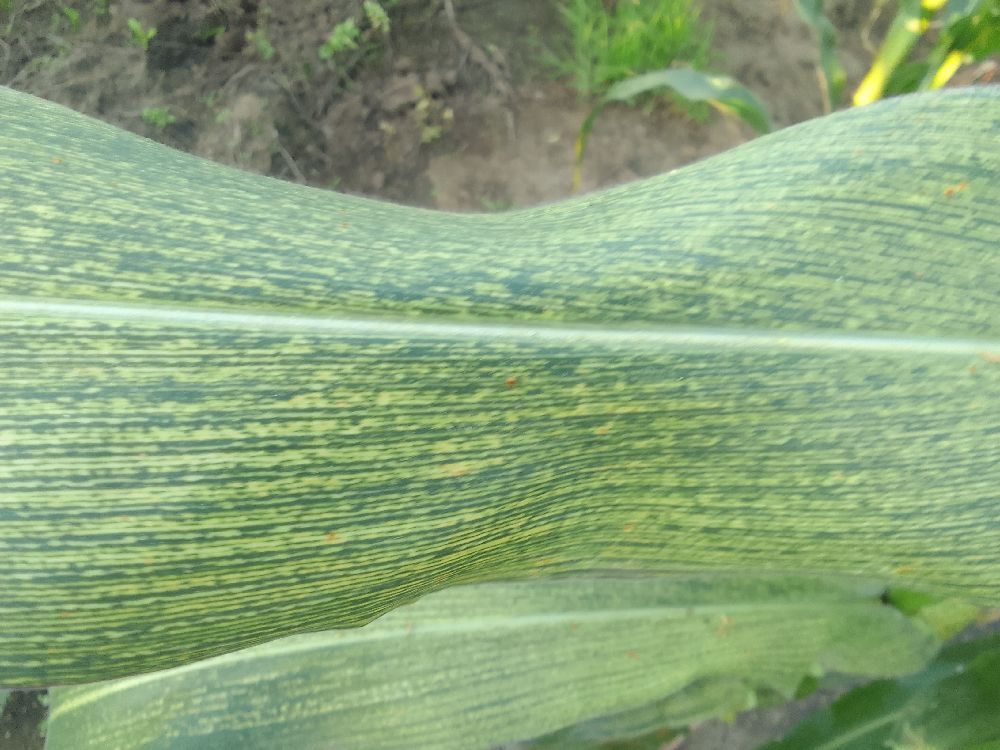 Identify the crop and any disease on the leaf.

maize, maize streak virus
